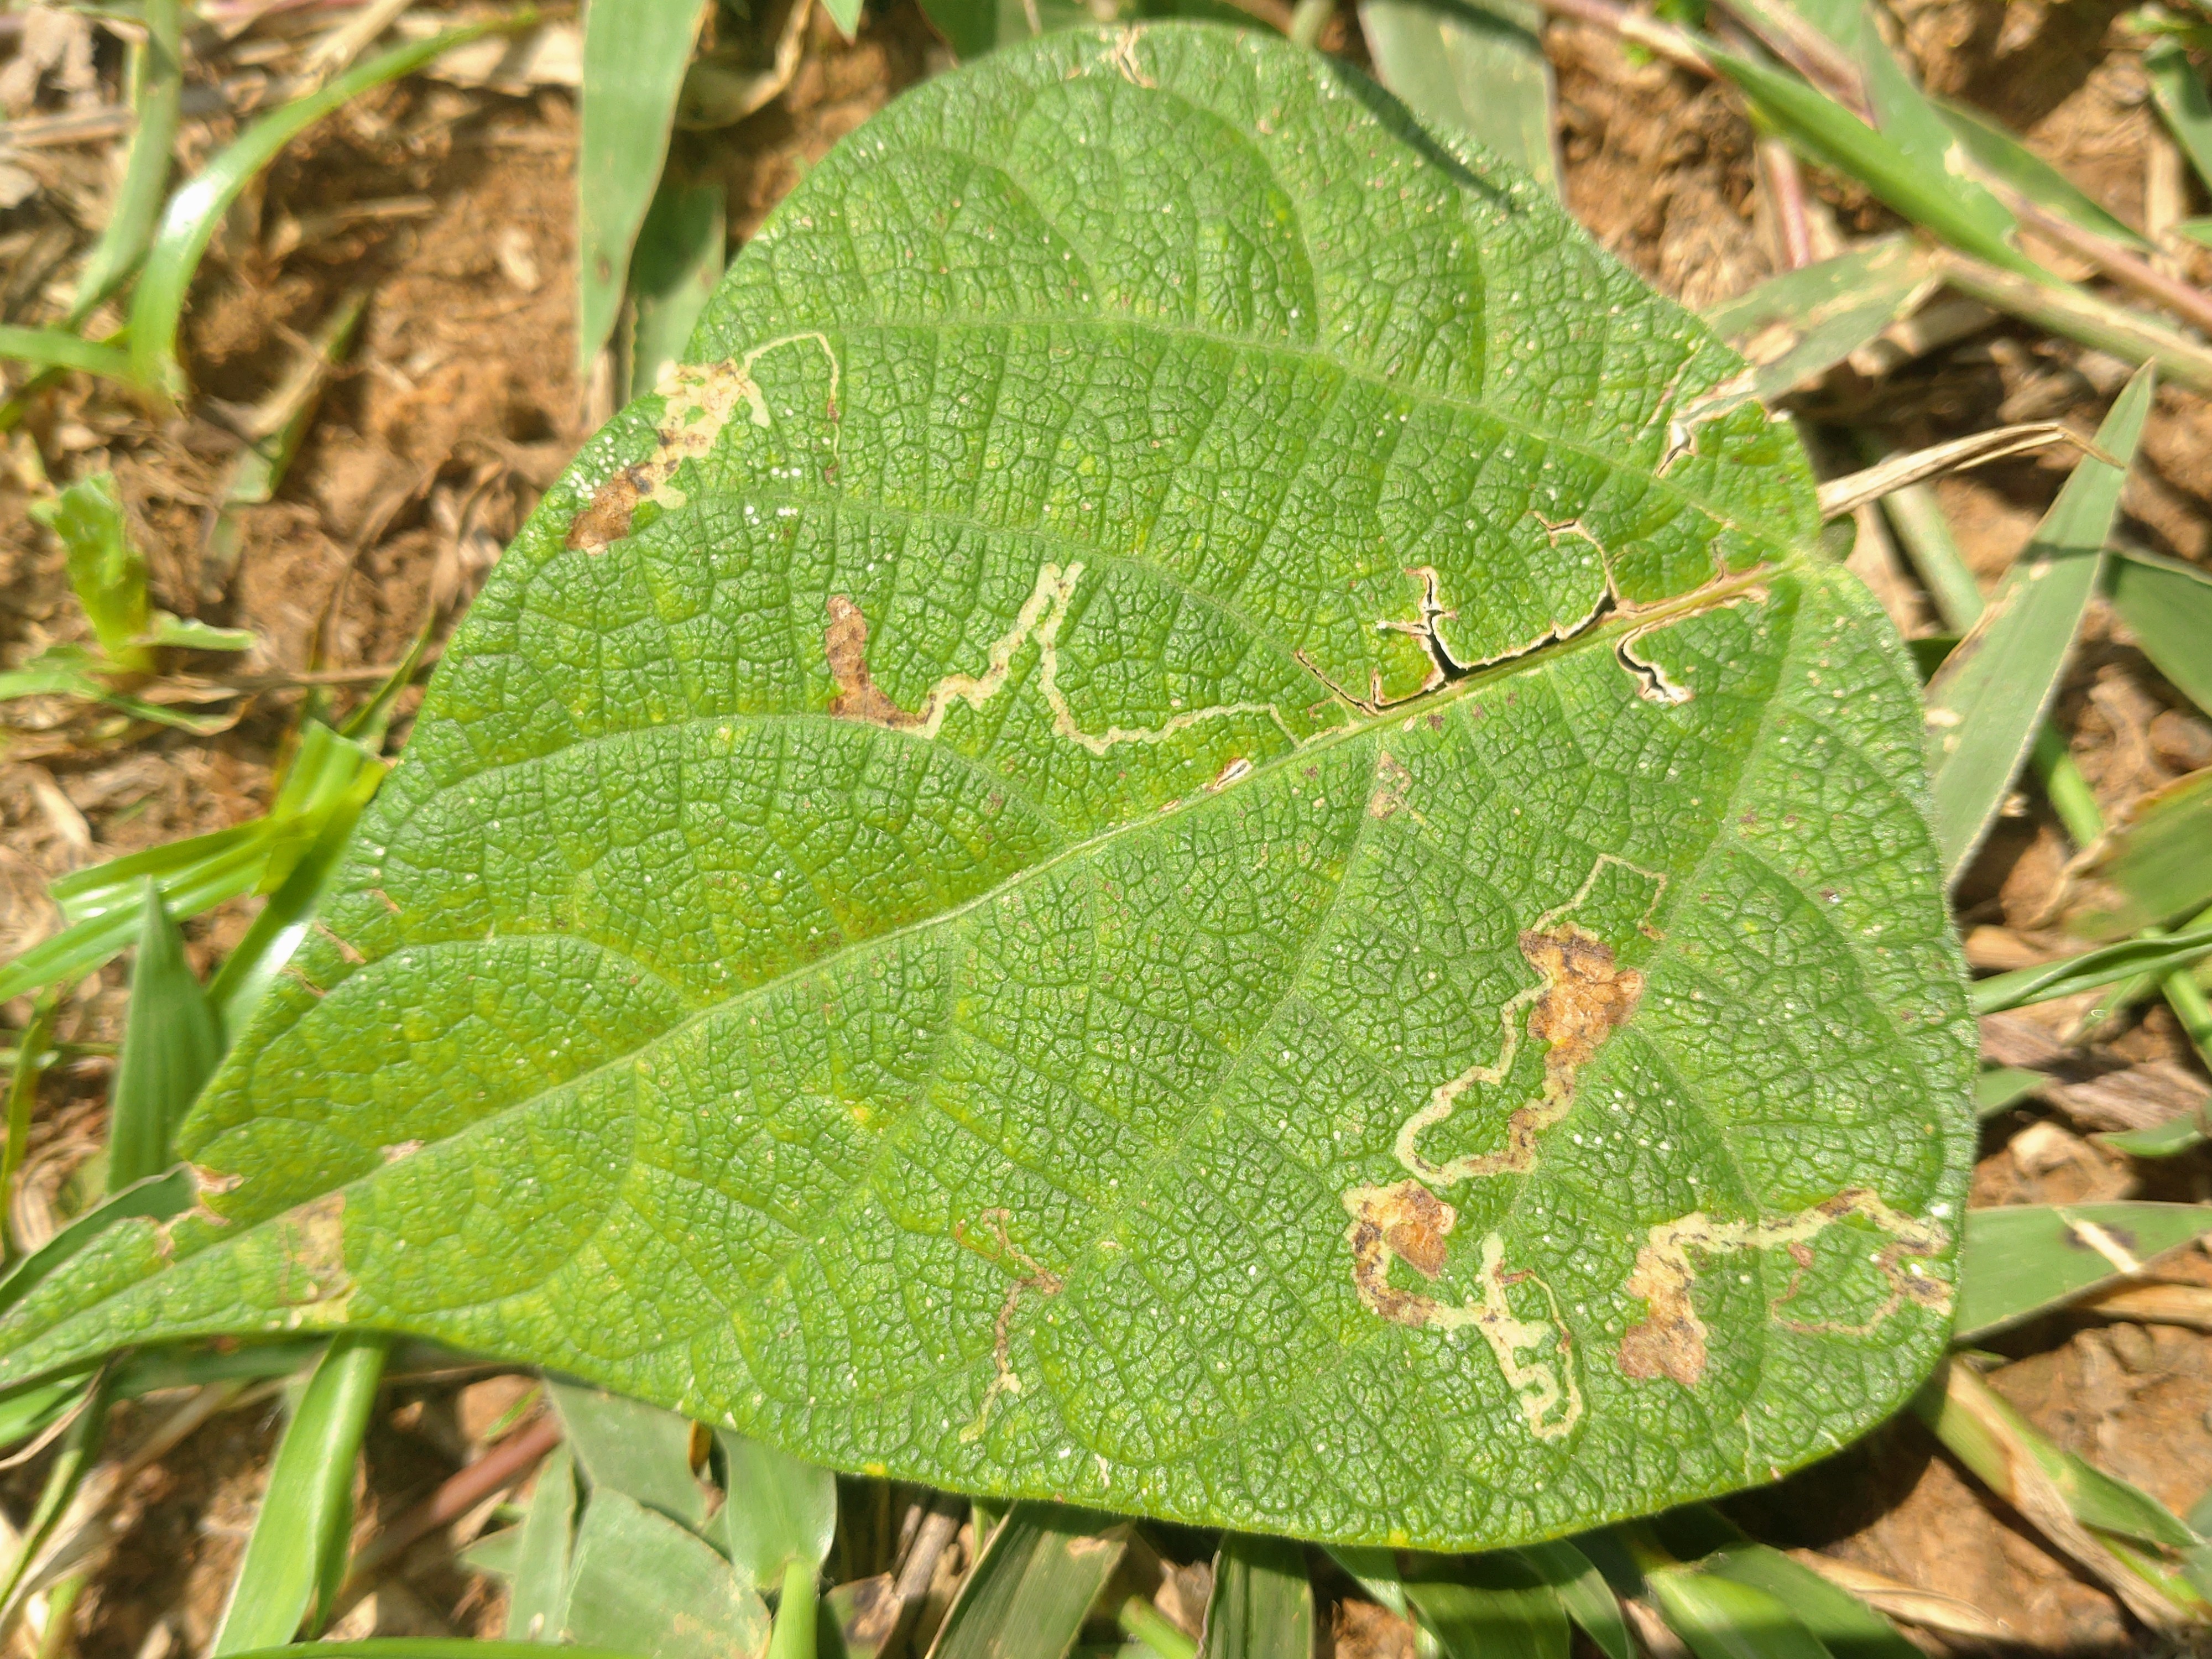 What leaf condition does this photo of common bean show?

anthracnose
